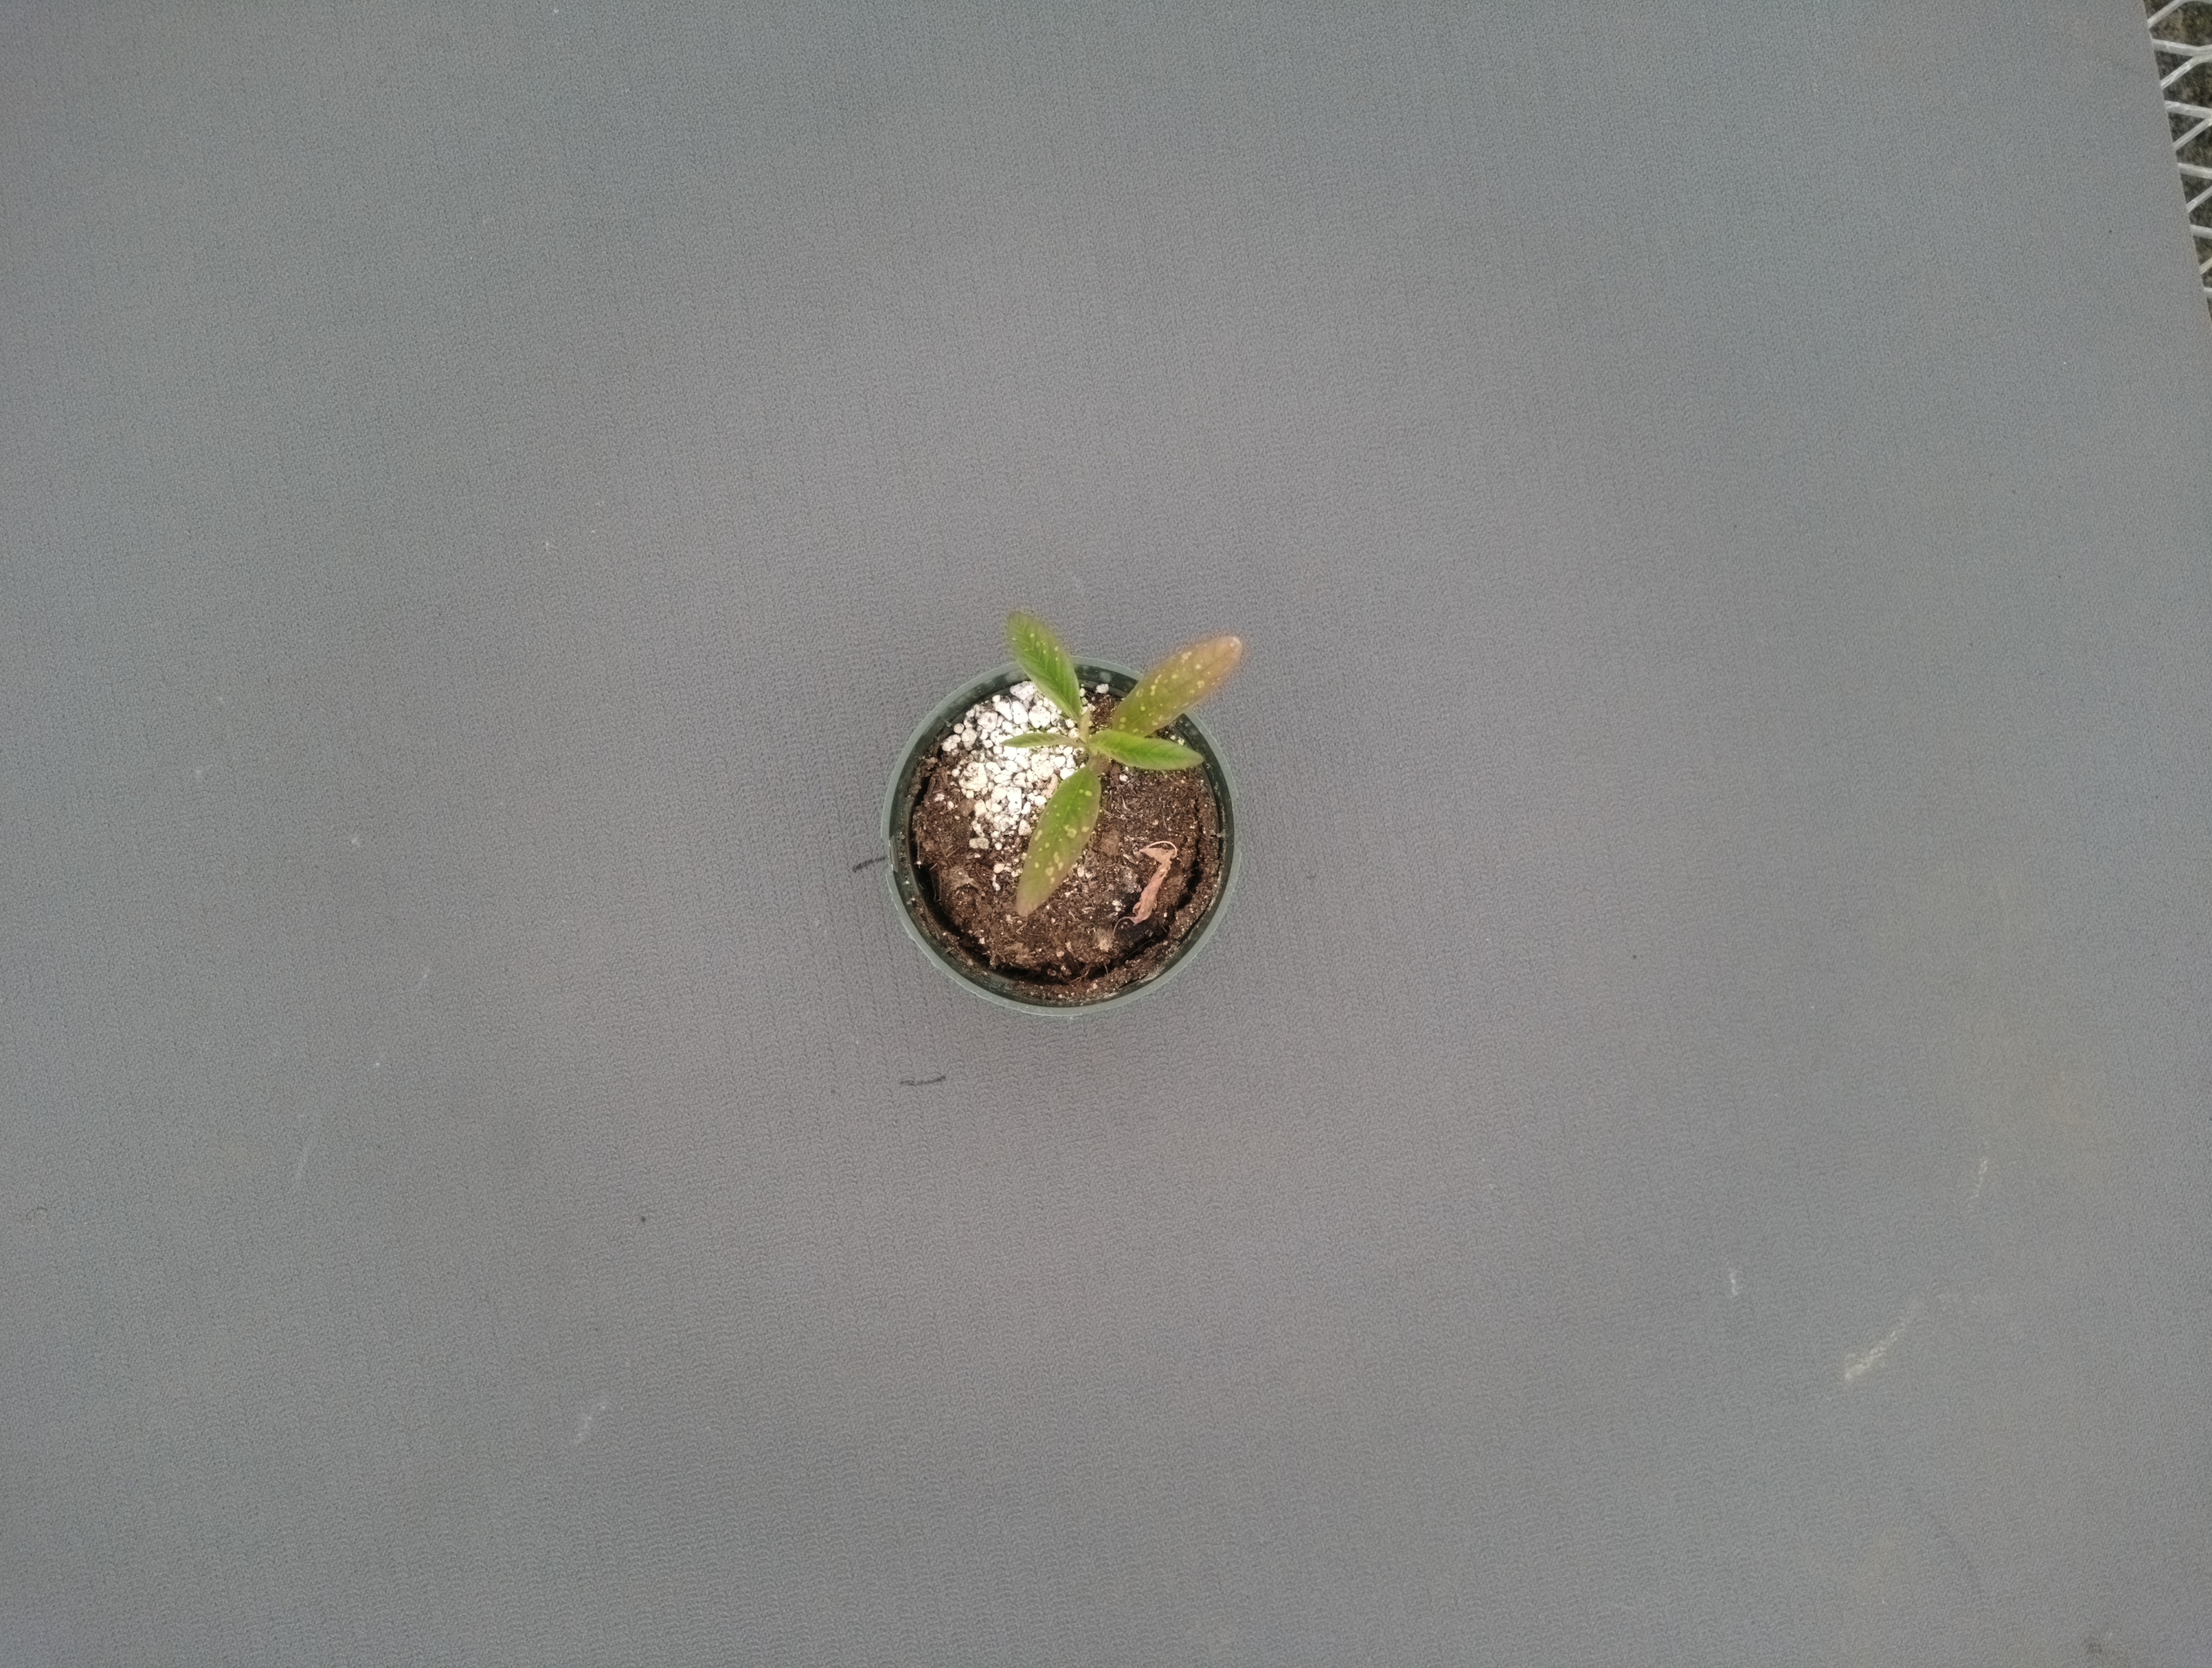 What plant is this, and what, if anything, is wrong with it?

waterhemp, chlorosis only
